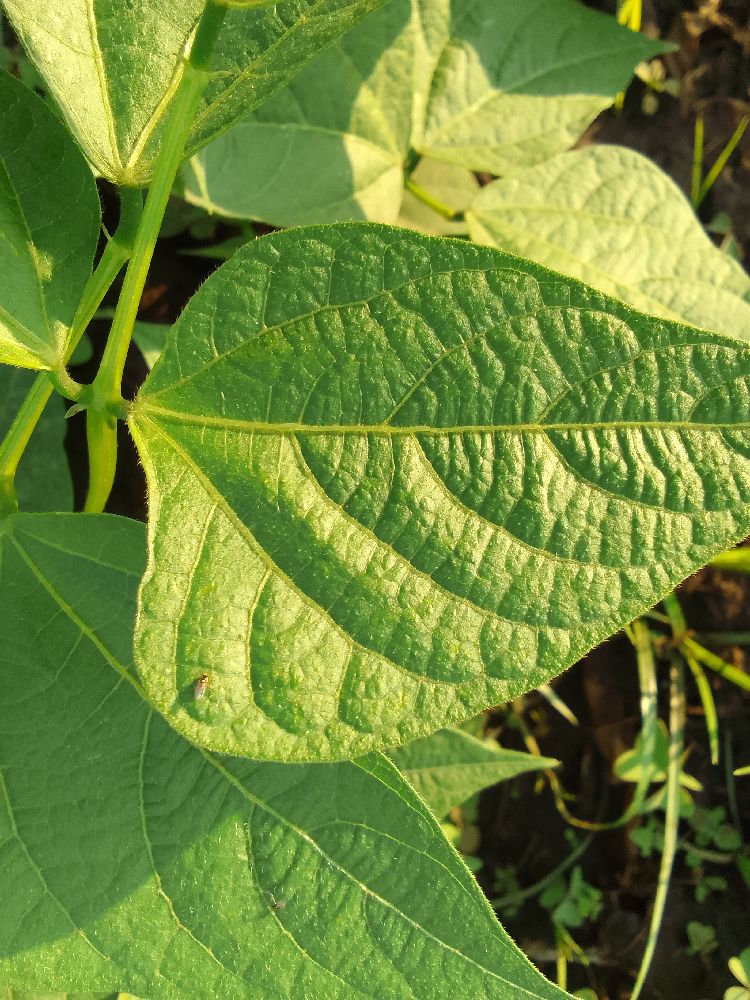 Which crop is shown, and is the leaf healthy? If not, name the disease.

common bean, healthy
